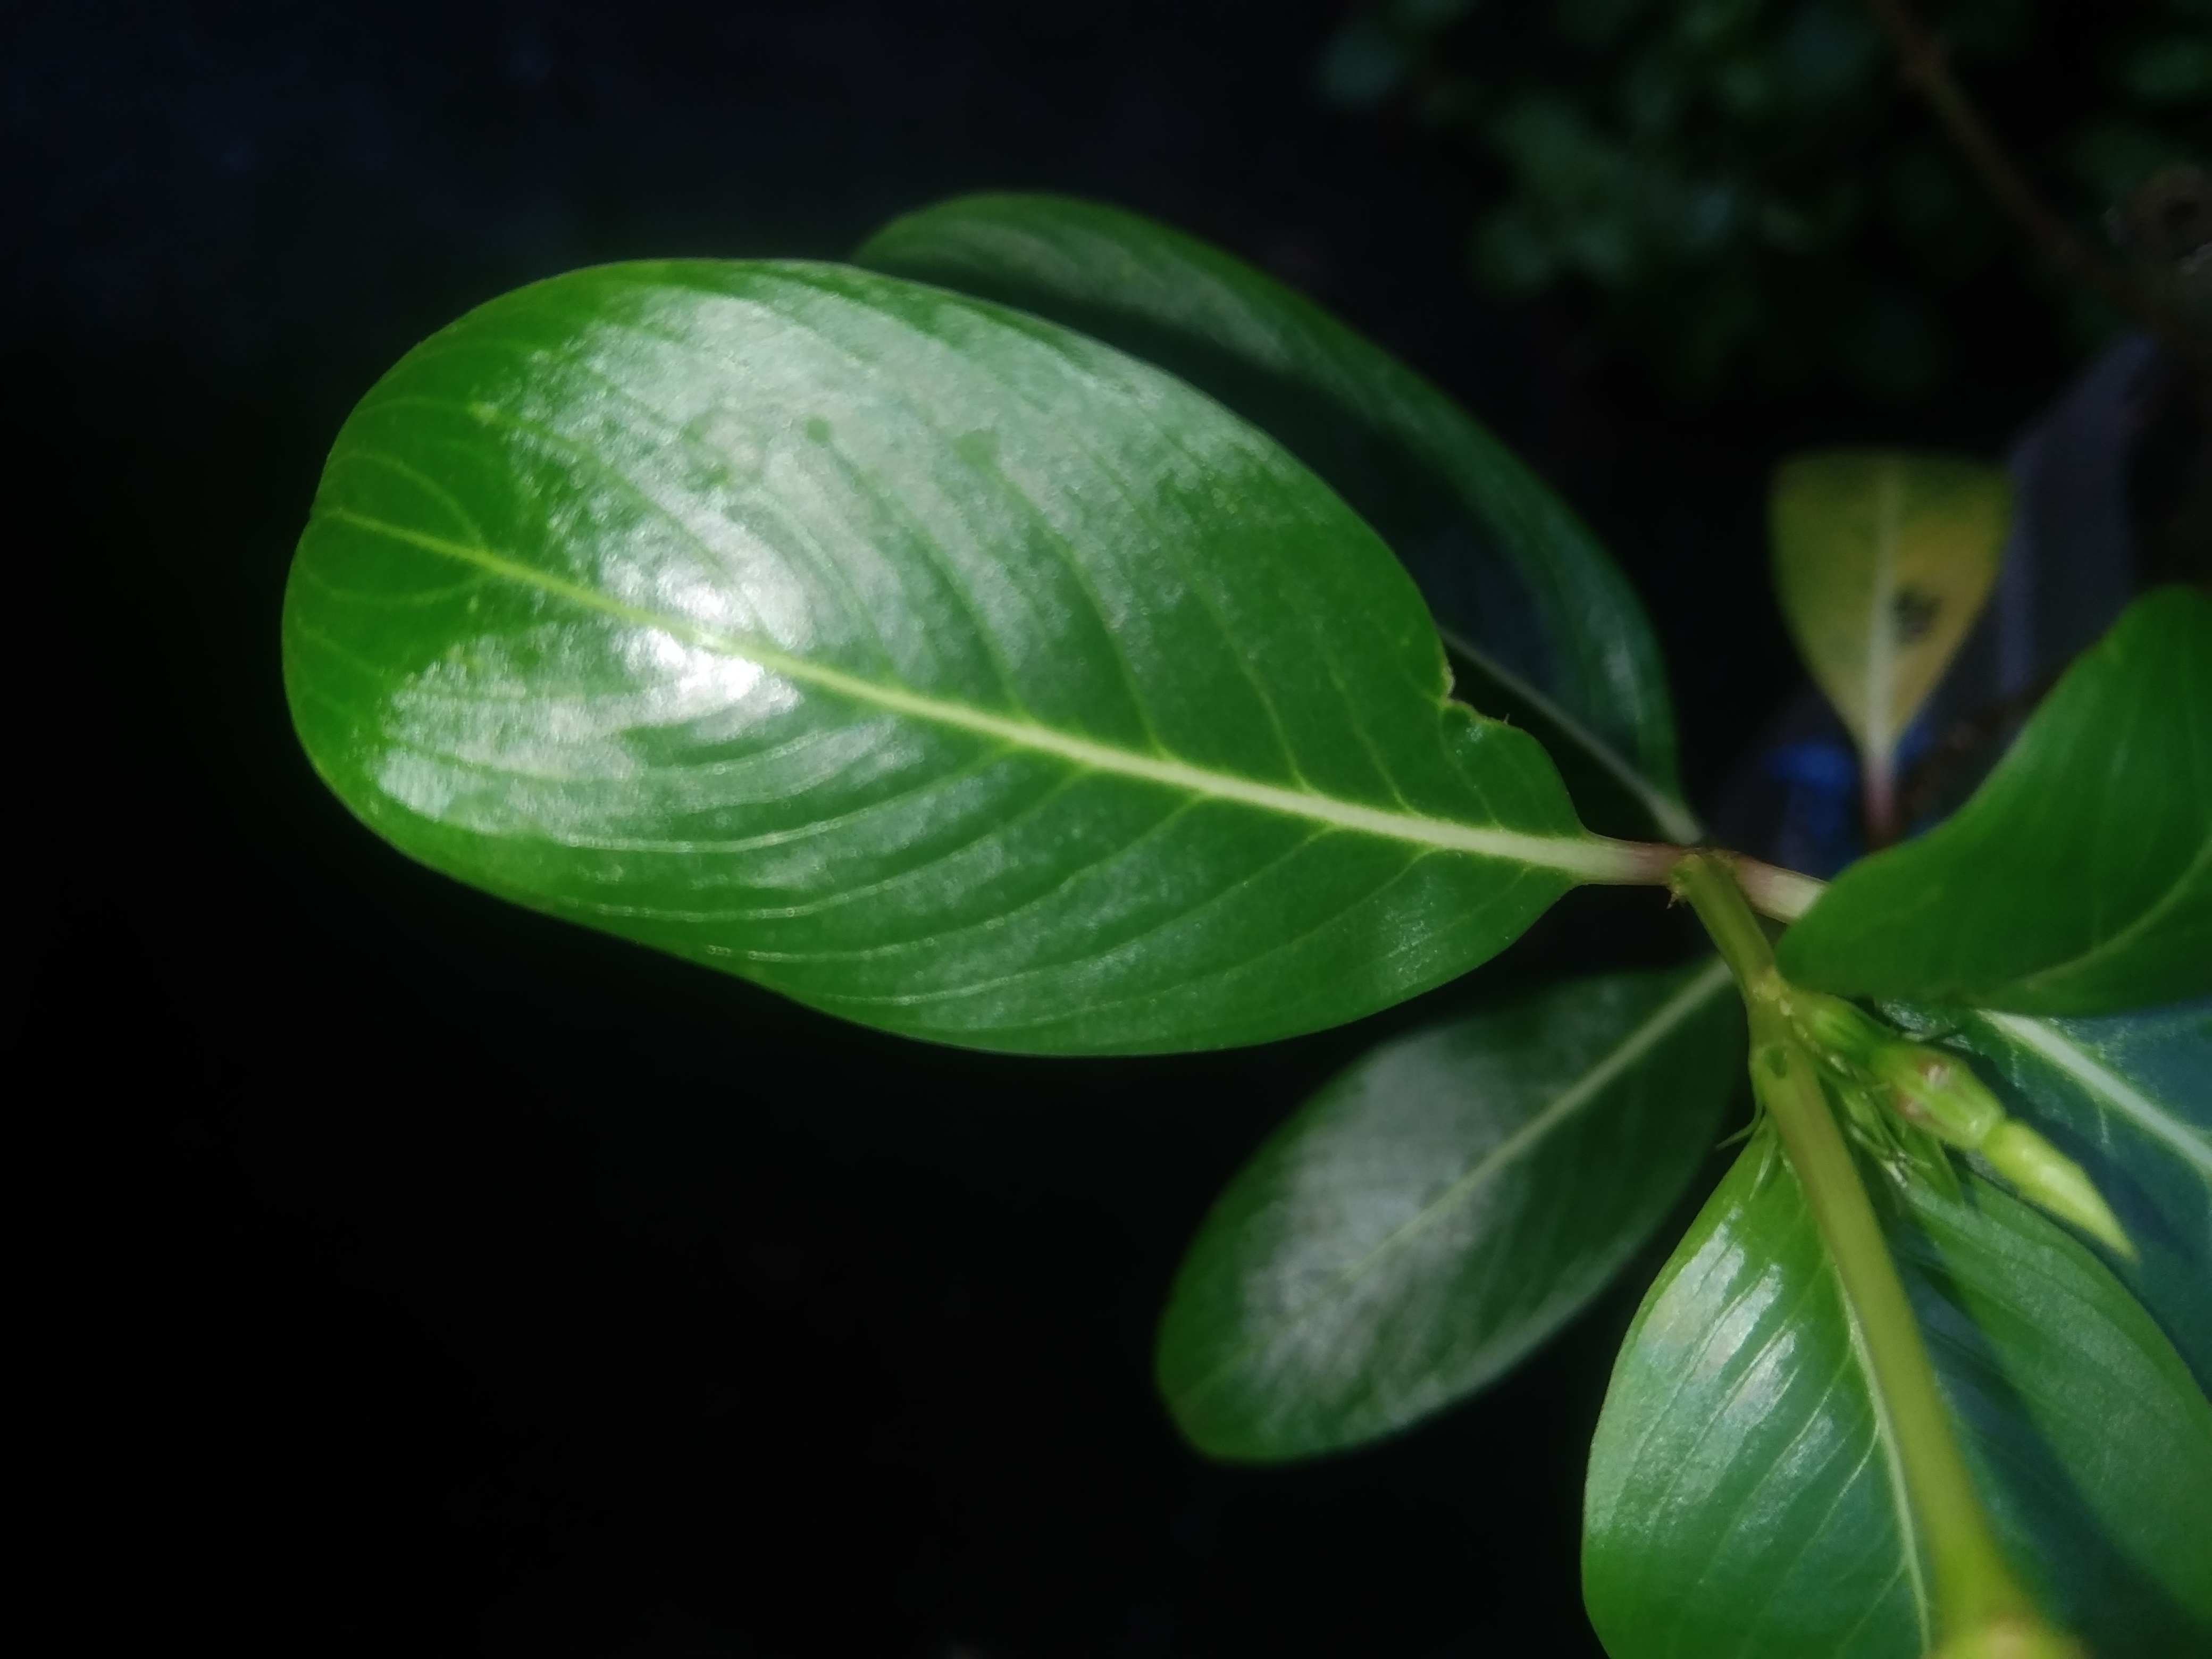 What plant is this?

rose periwinkle
